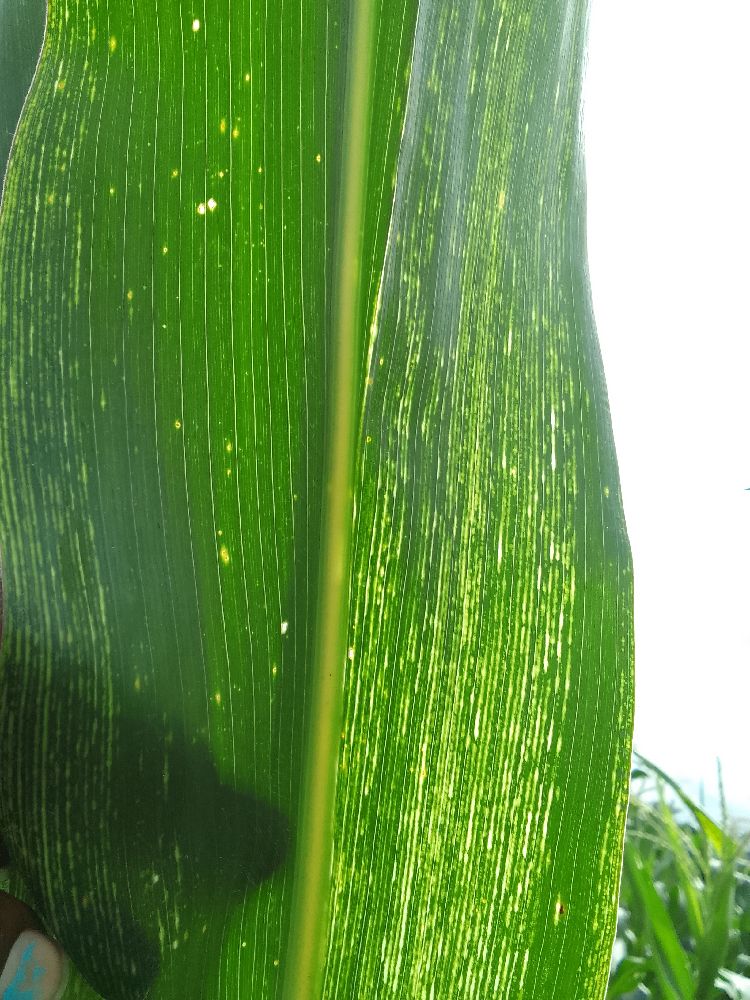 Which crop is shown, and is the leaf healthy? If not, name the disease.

maize, maize streak virus
